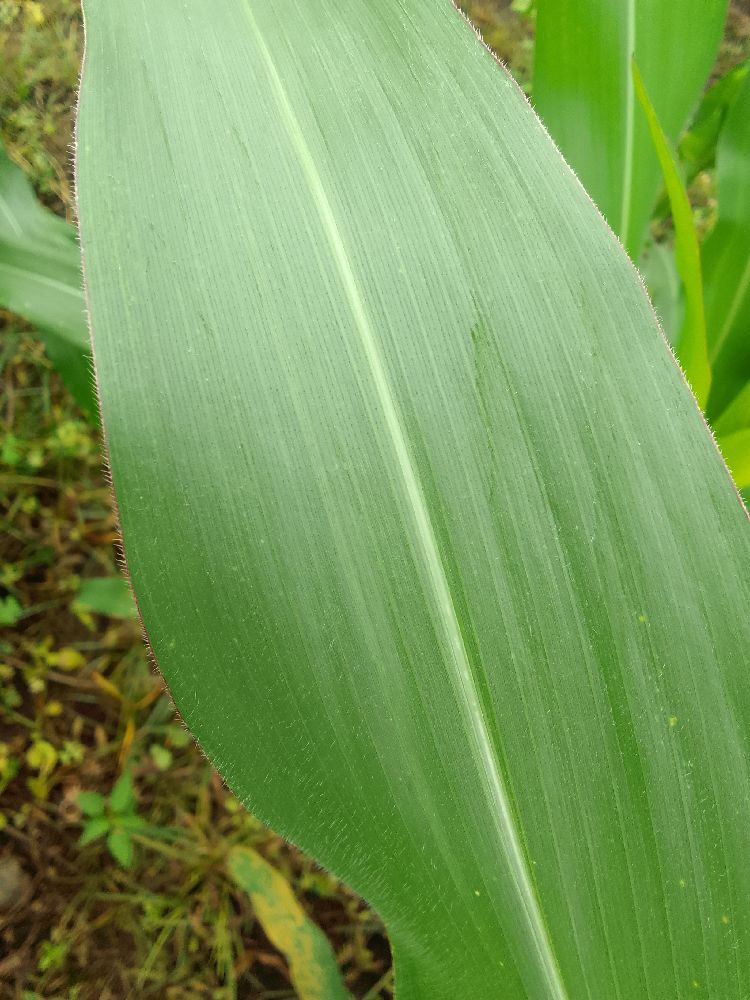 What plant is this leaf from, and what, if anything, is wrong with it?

maize, healthy
